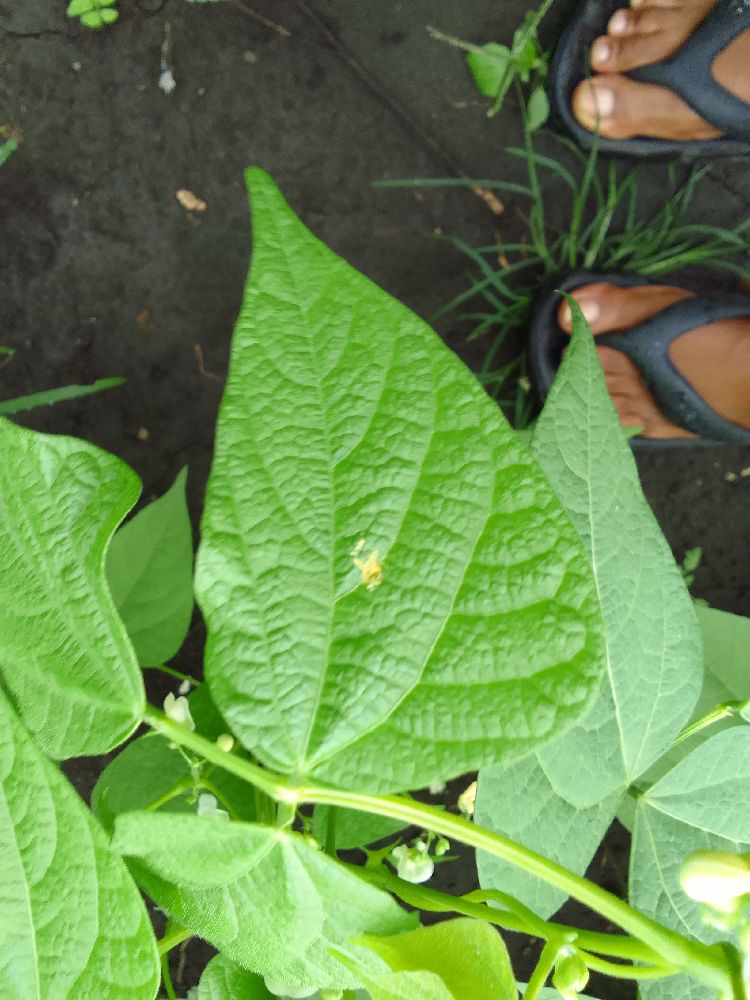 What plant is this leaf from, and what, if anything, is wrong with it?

common bean, healthy
